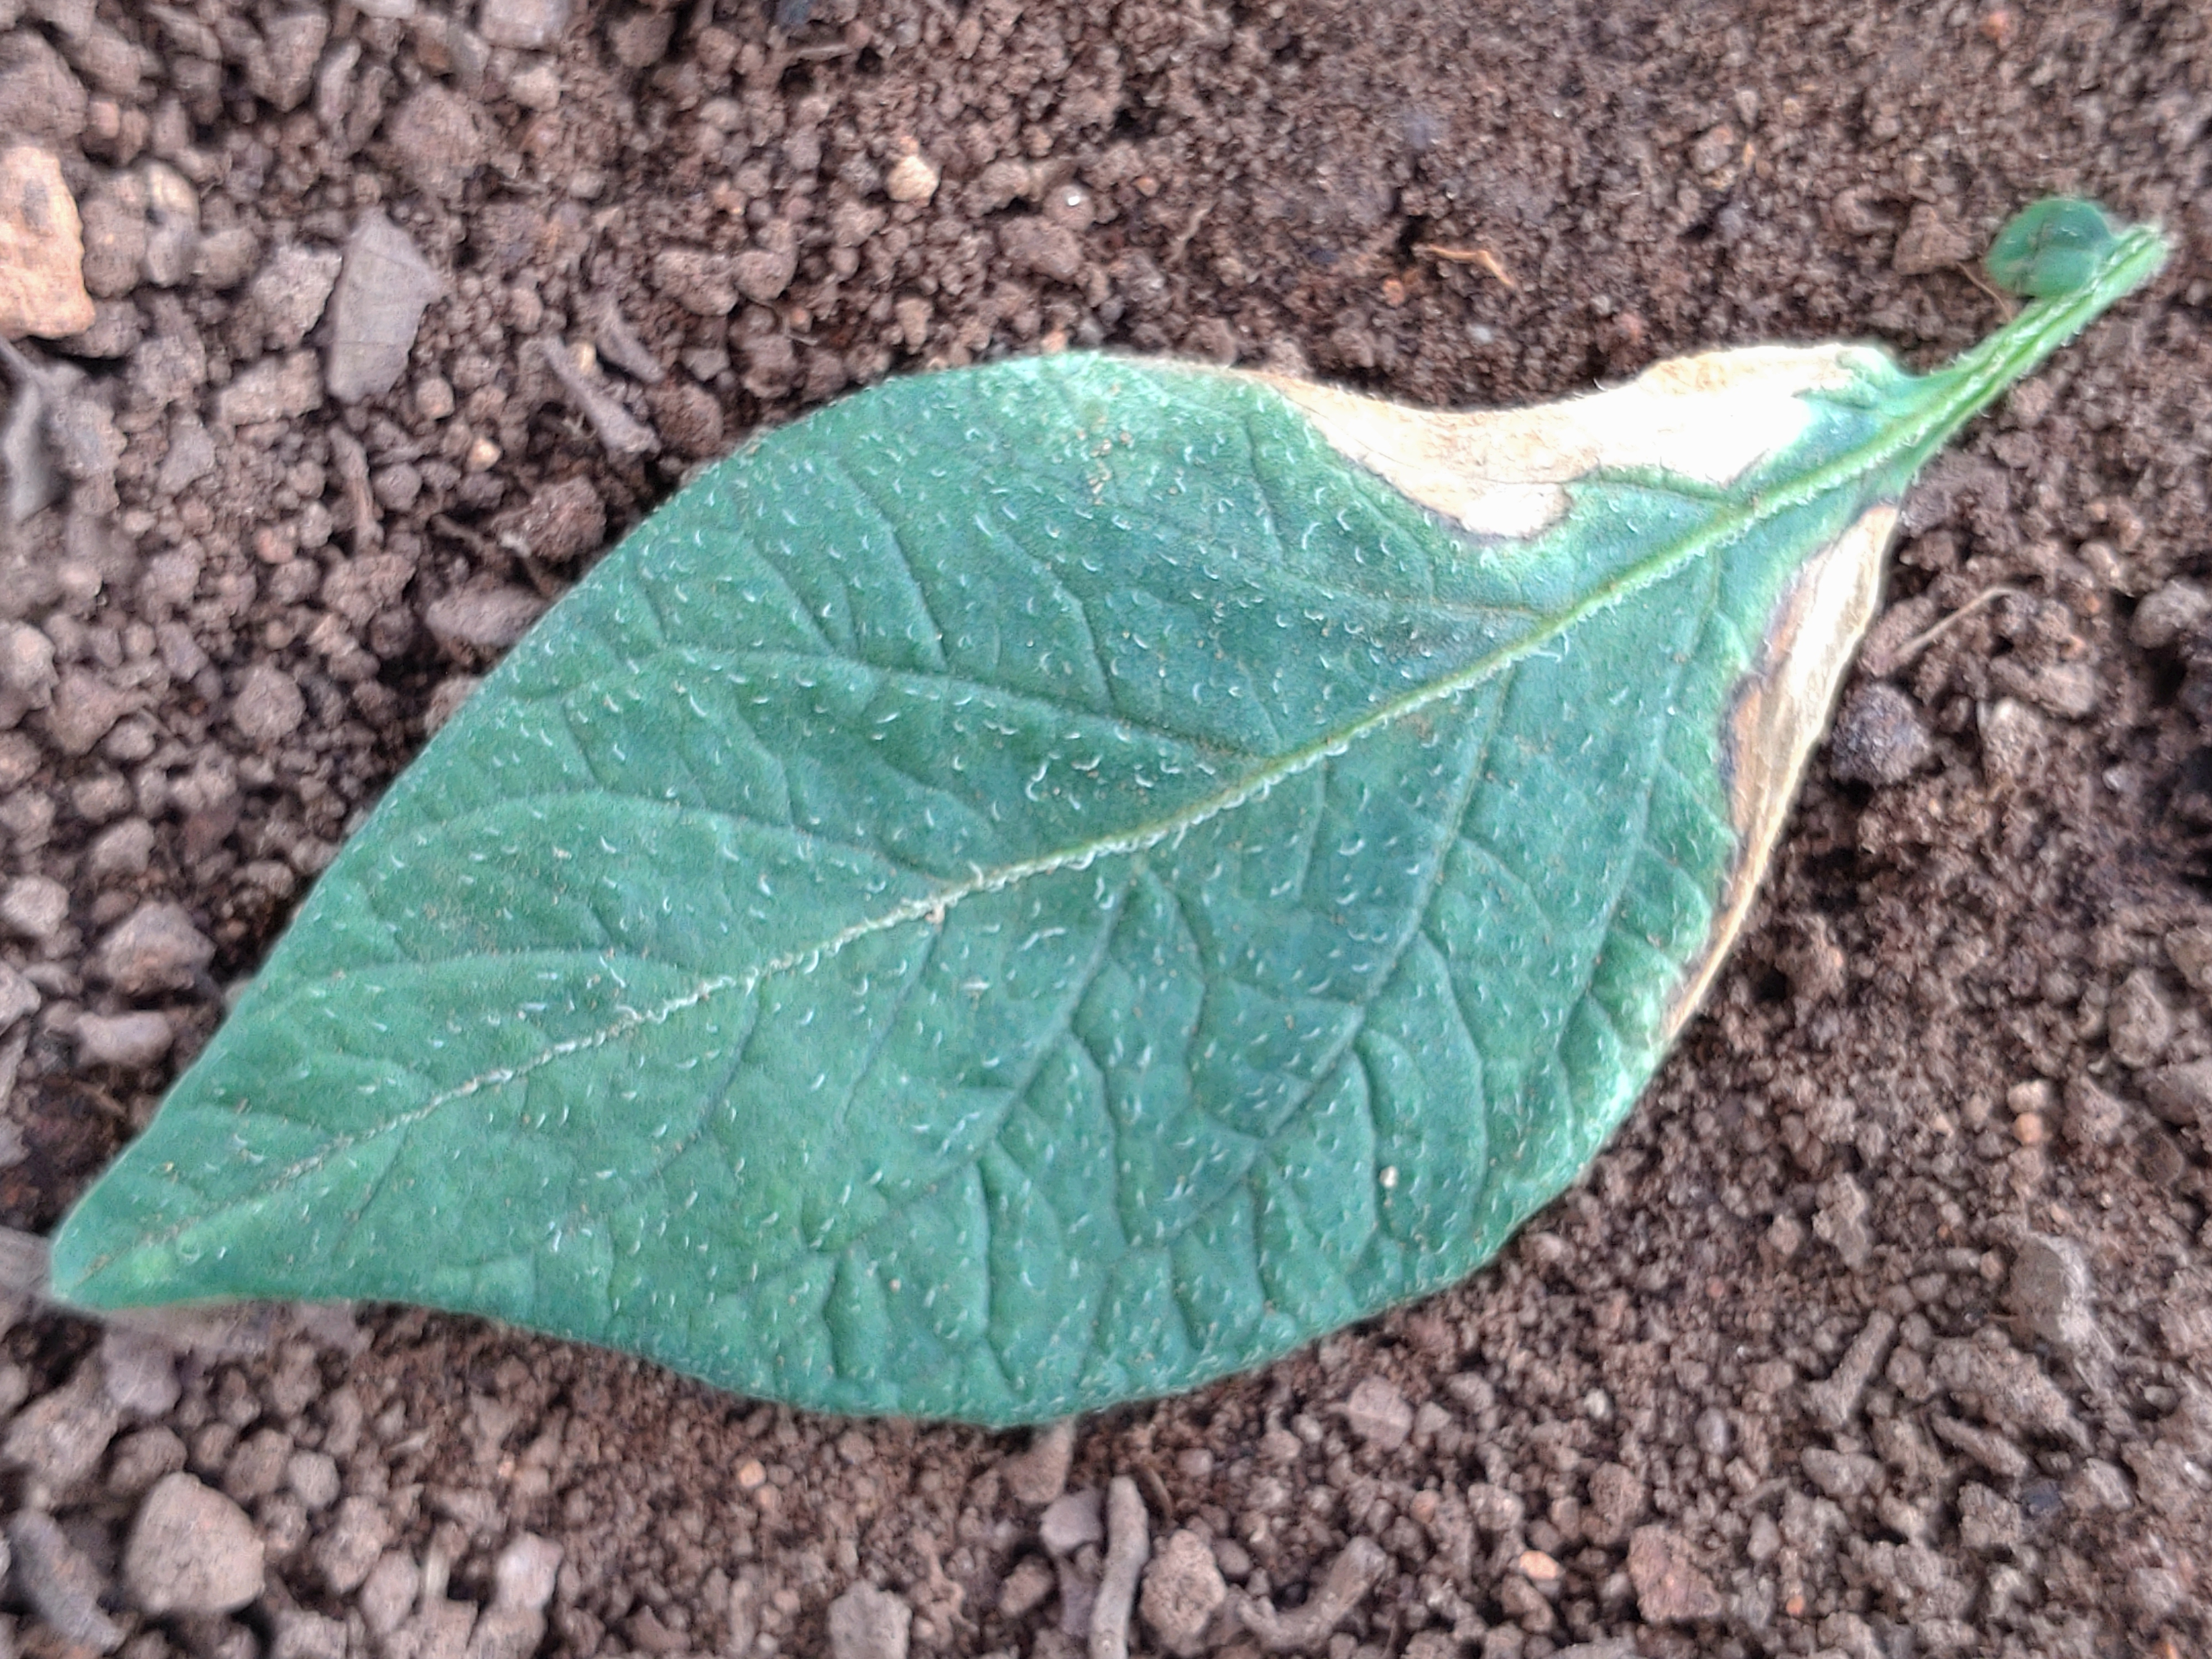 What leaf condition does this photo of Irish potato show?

early blight
